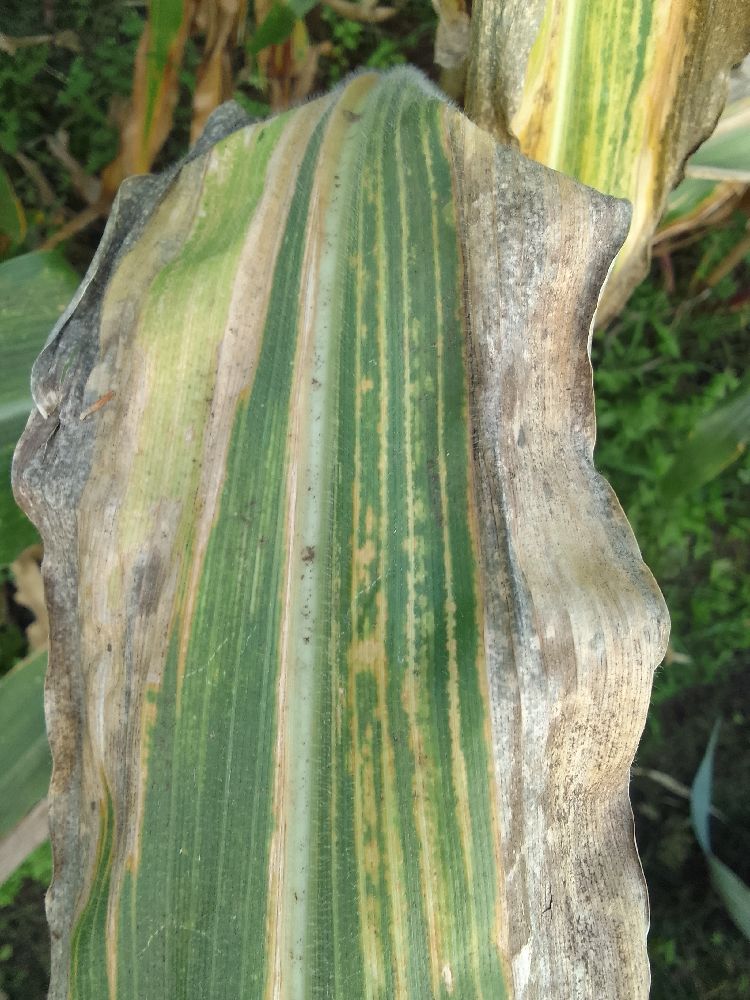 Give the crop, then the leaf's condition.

maize, maize lethal necrosis
